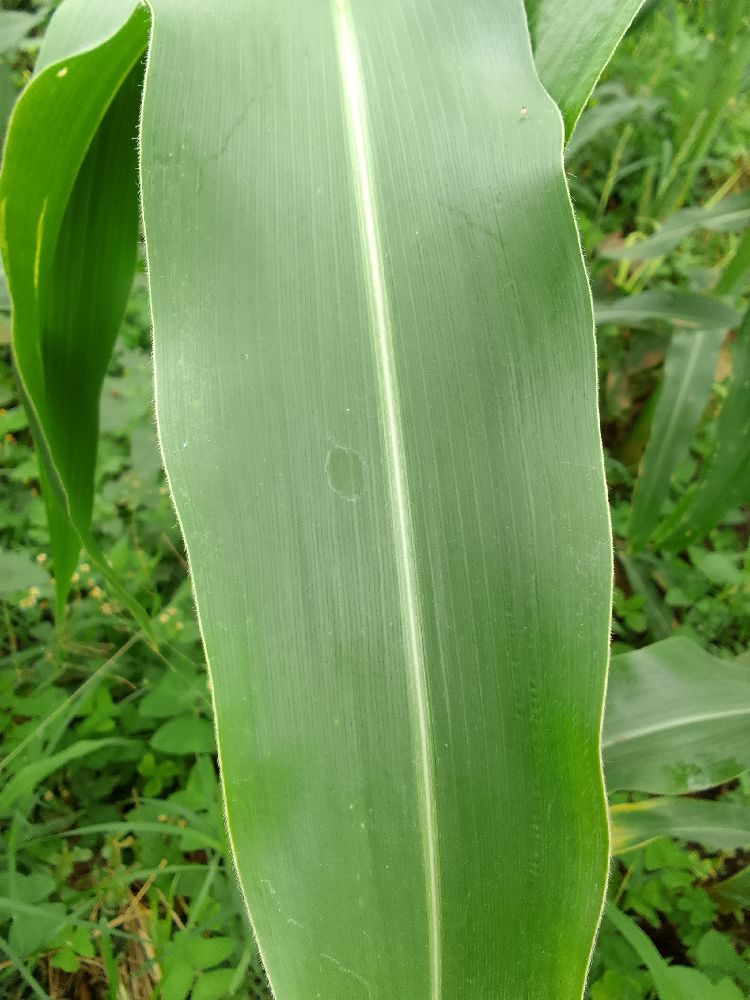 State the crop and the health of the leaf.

maize, healthy
